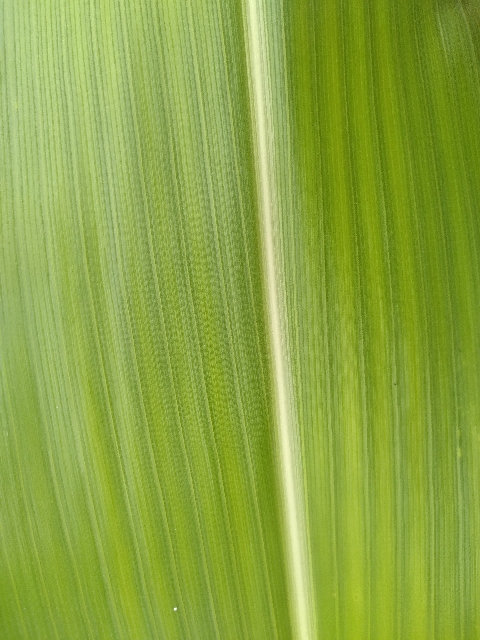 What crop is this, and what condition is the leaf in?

maize, healthy
